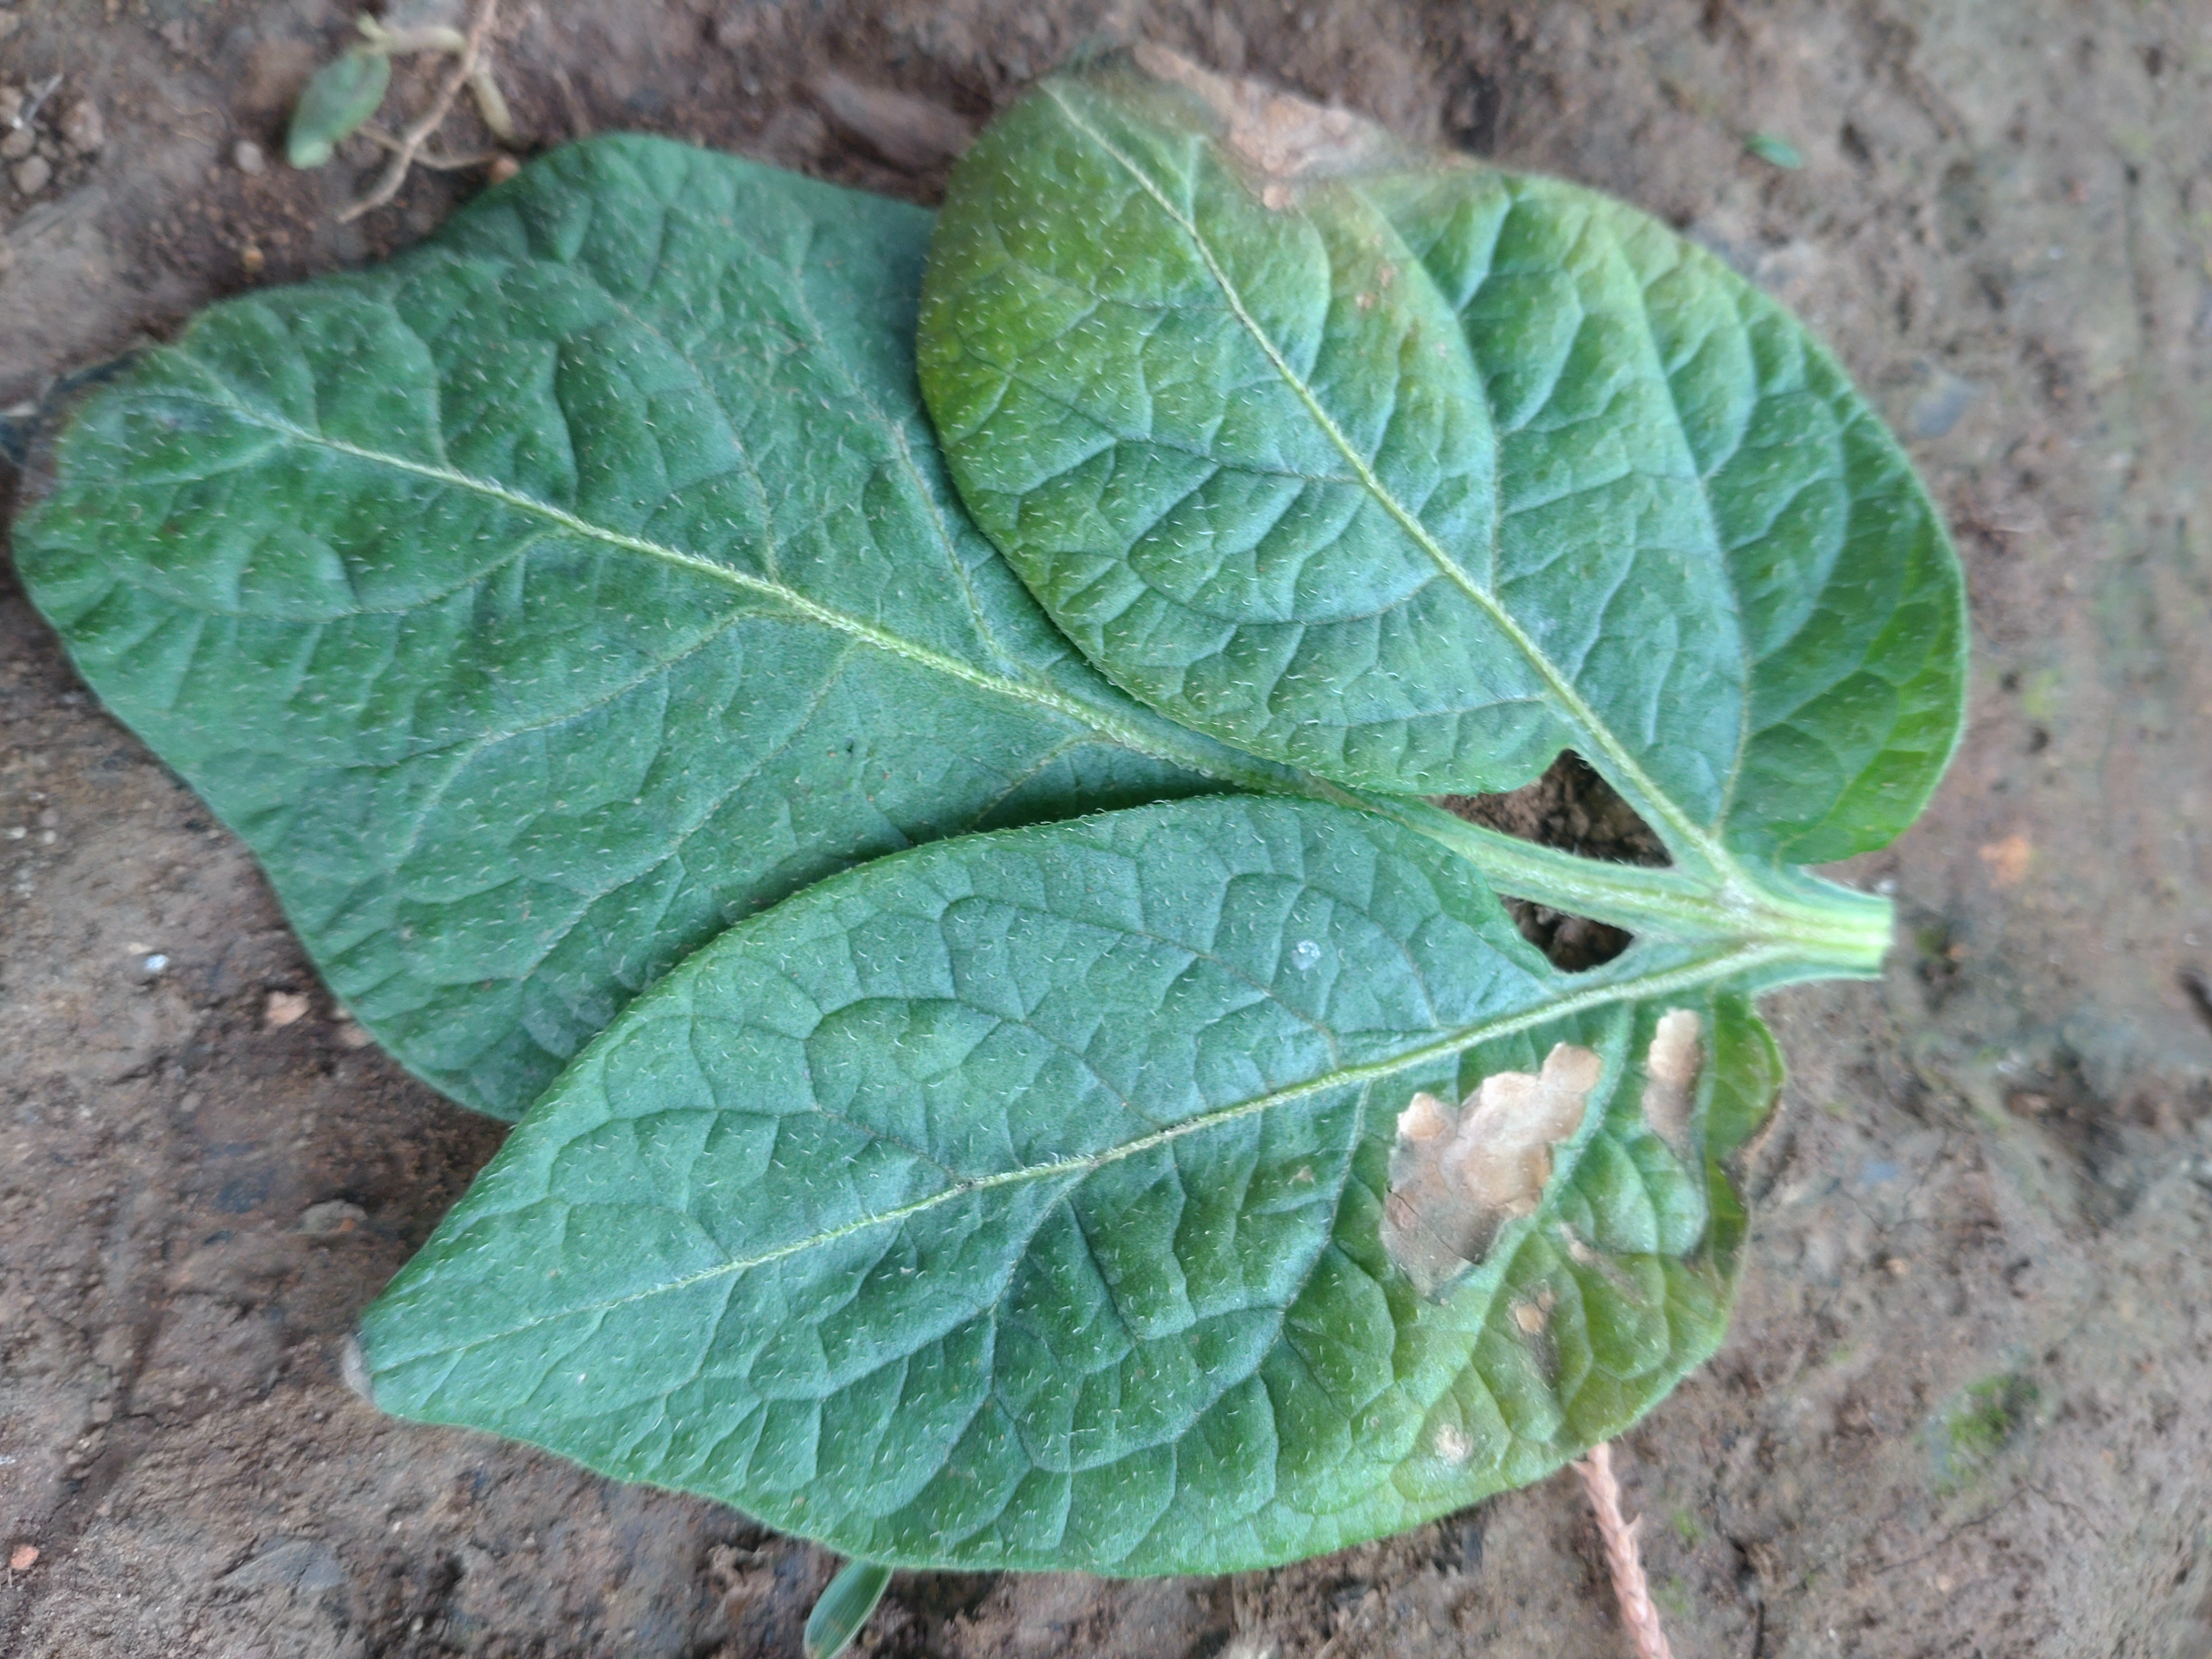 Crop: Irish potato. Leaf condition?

early blight
